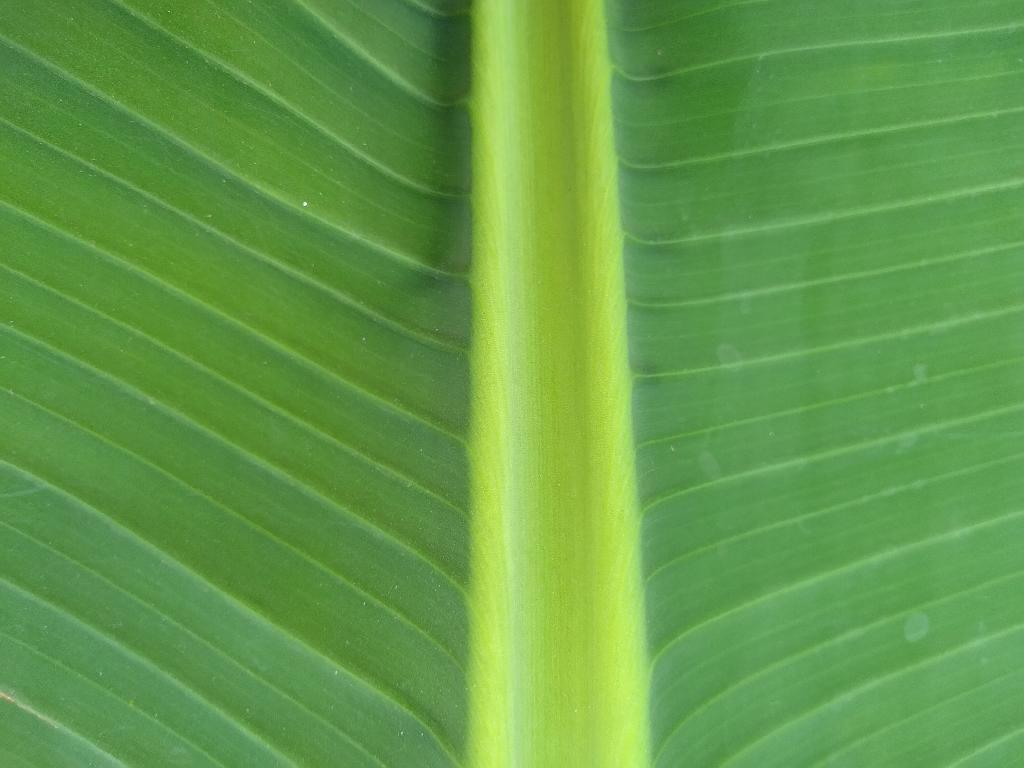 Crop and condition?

banana, healthy
